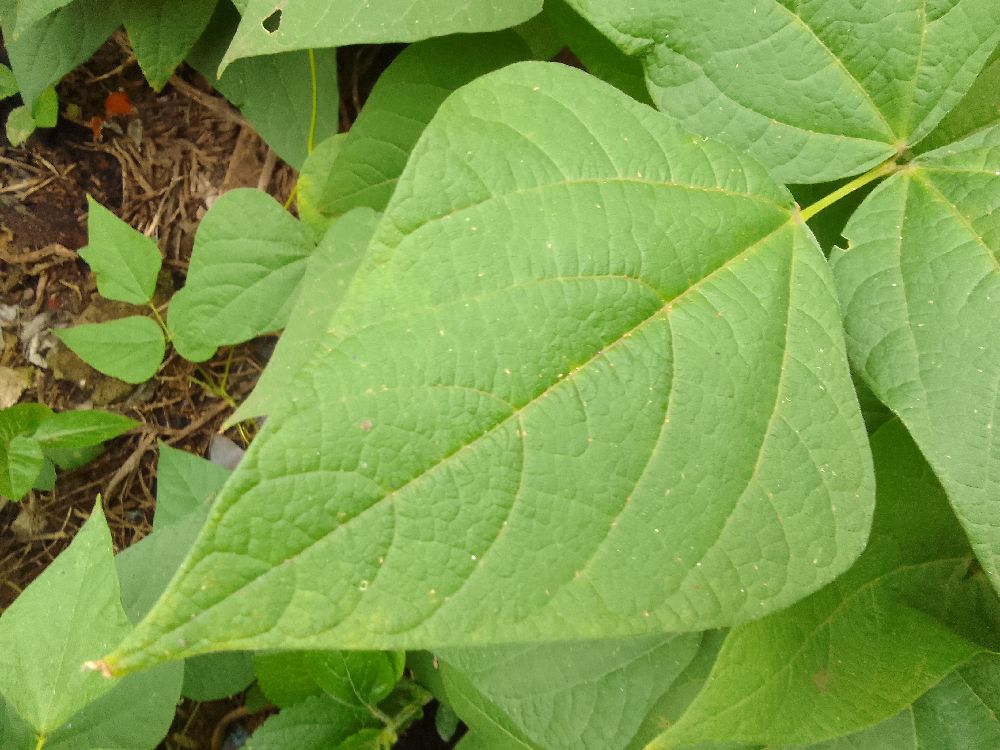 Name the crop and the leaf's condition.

common bean, healthy
